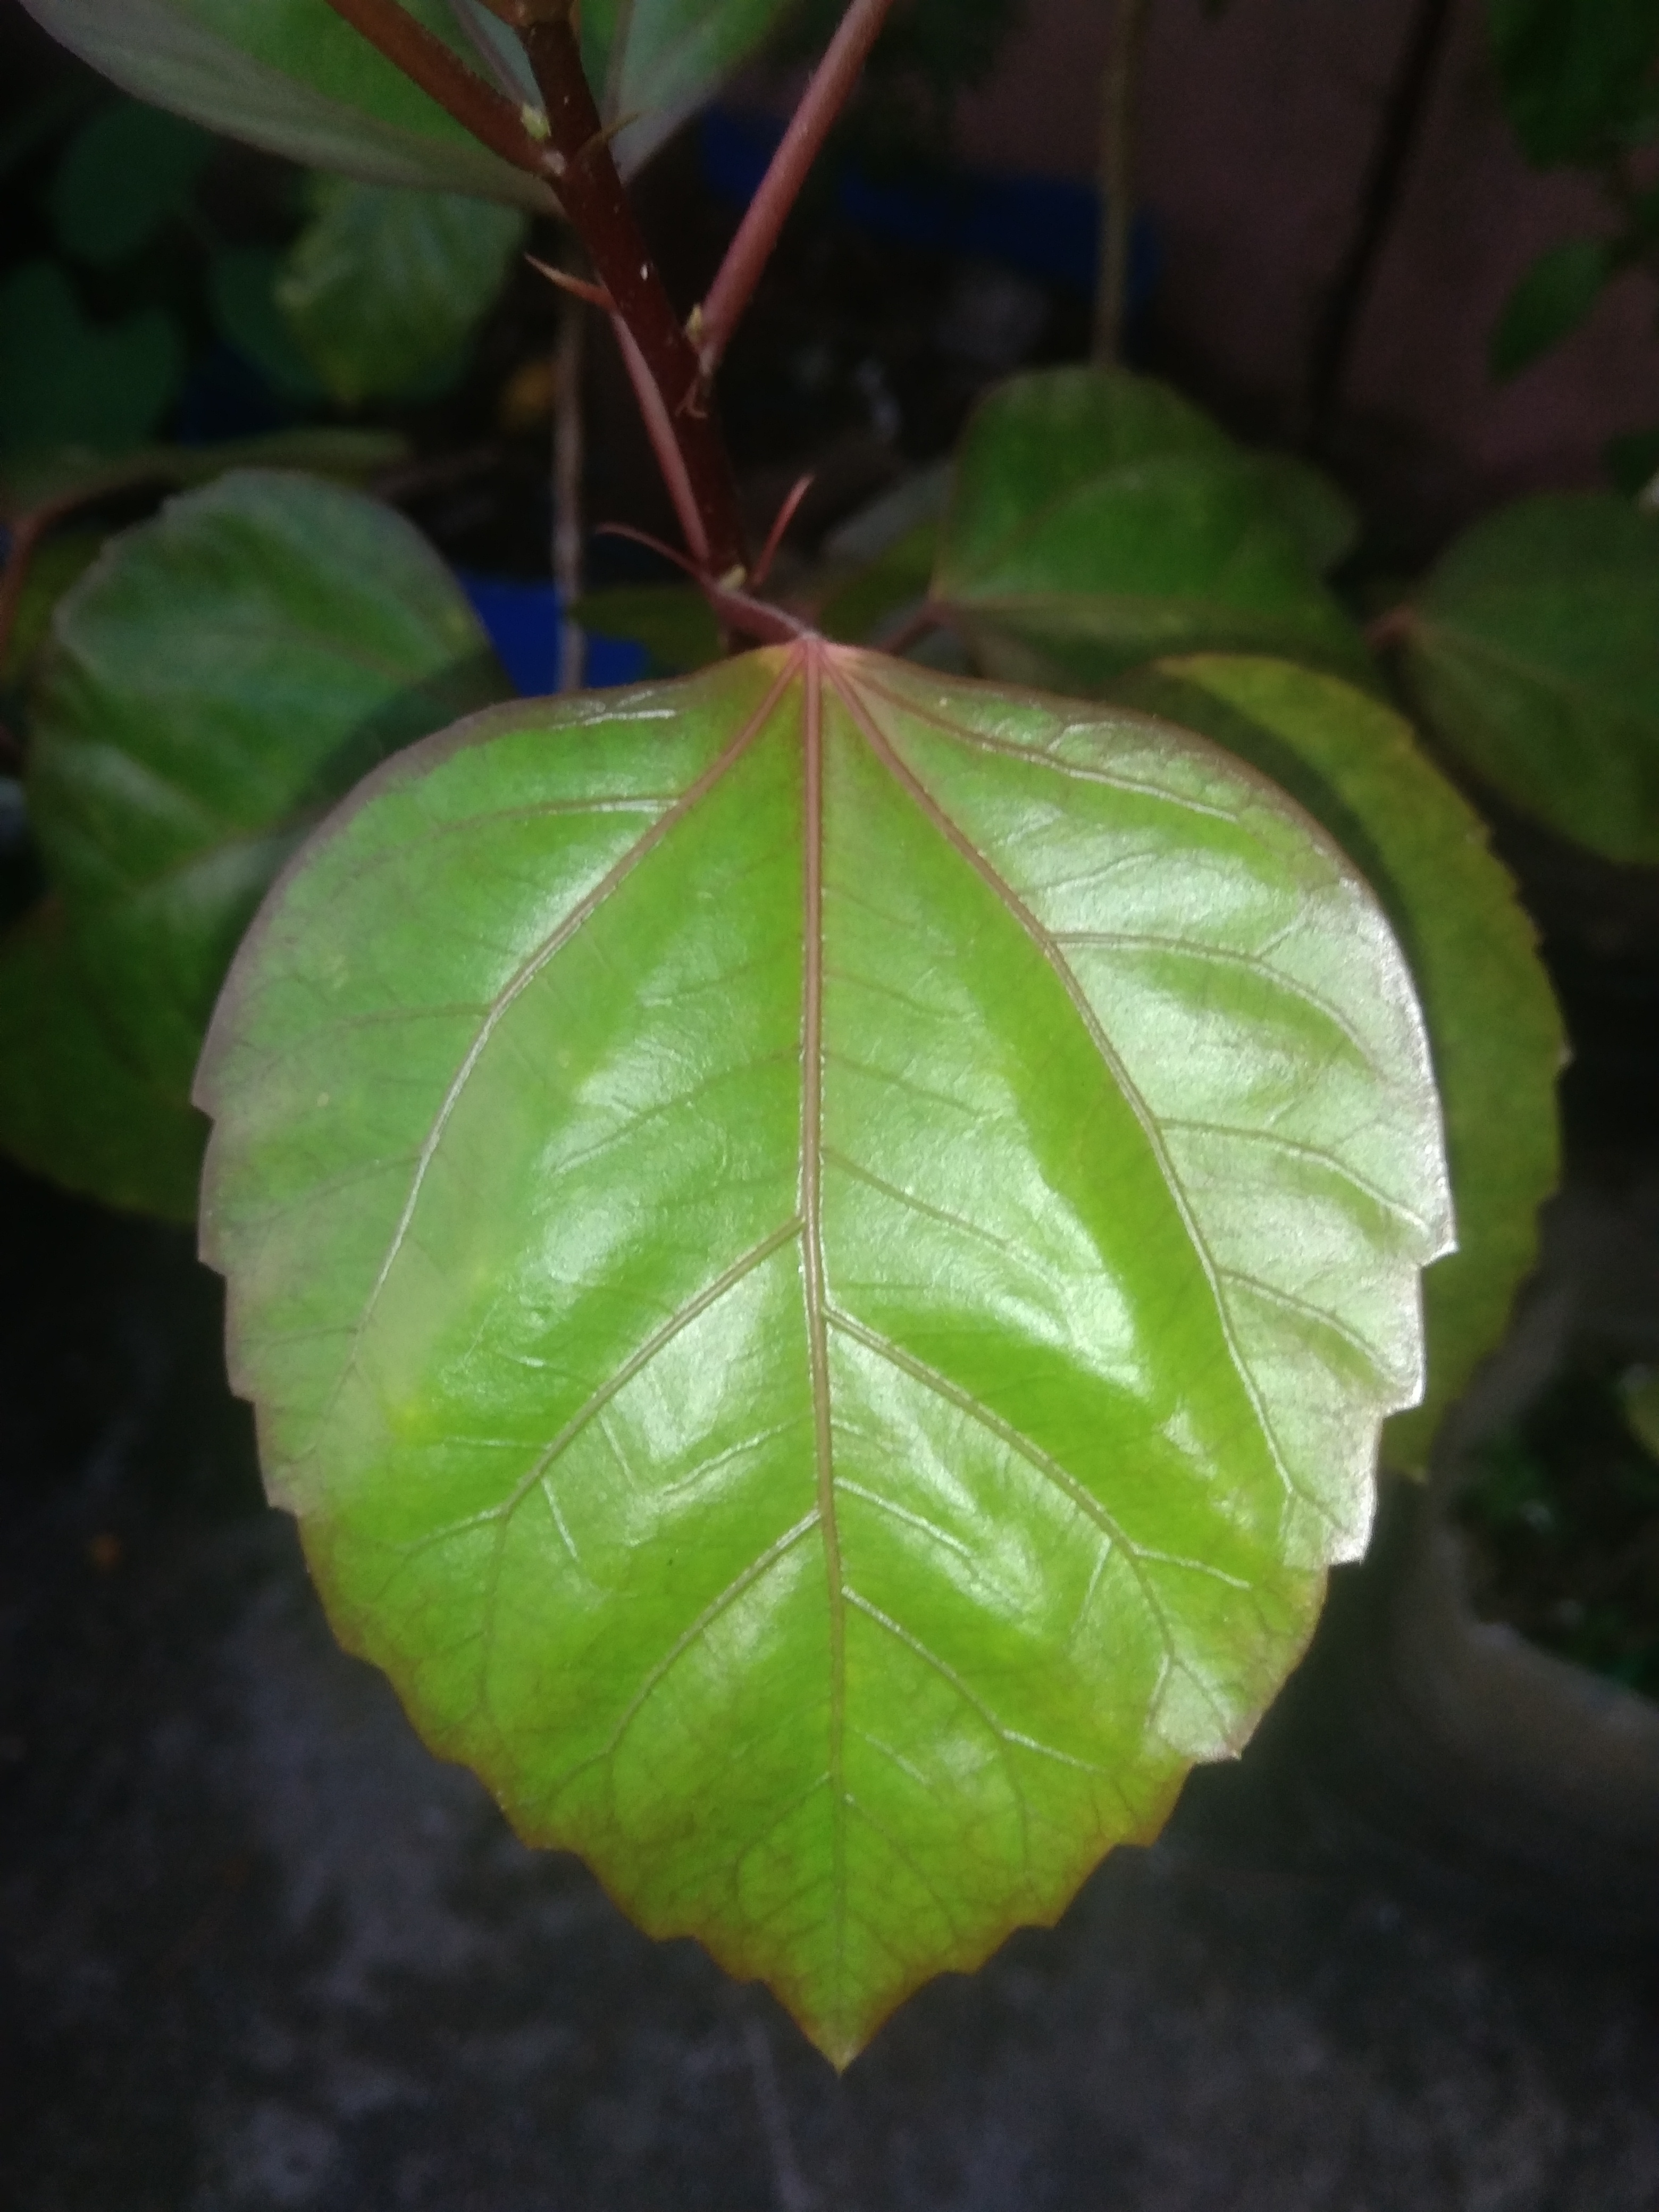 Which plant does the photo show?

hibiscus
